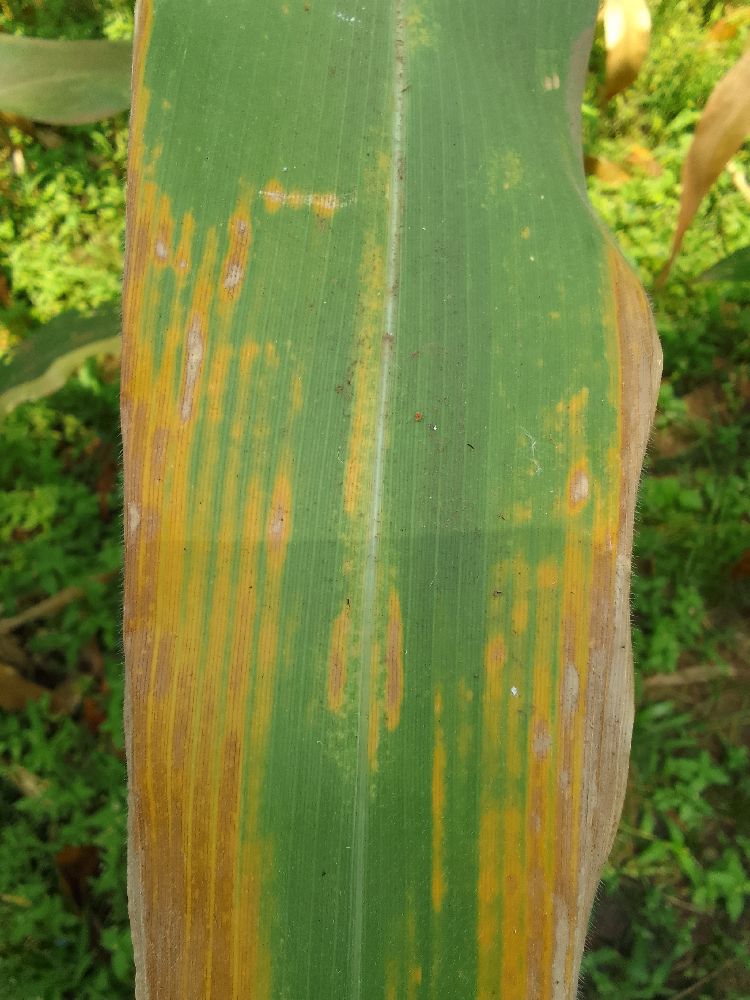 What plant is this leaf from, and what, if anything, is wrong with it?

maize, maize lethal necrosis
